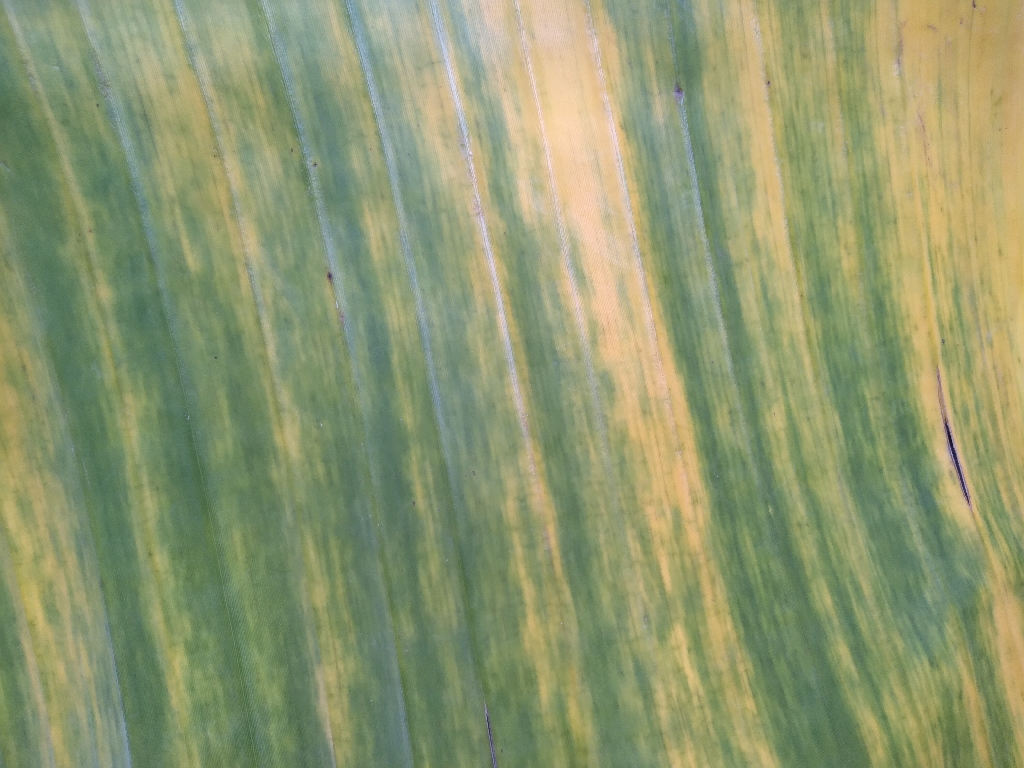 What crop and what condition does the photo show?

banana, fusarium wilt race 1
